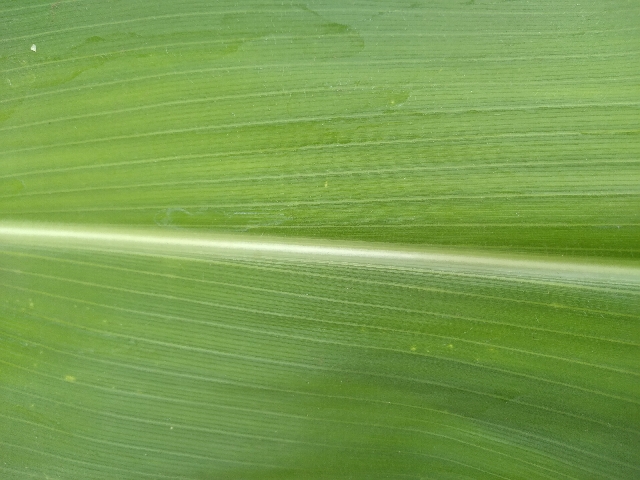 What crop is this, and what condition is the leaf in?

maize, healthy
